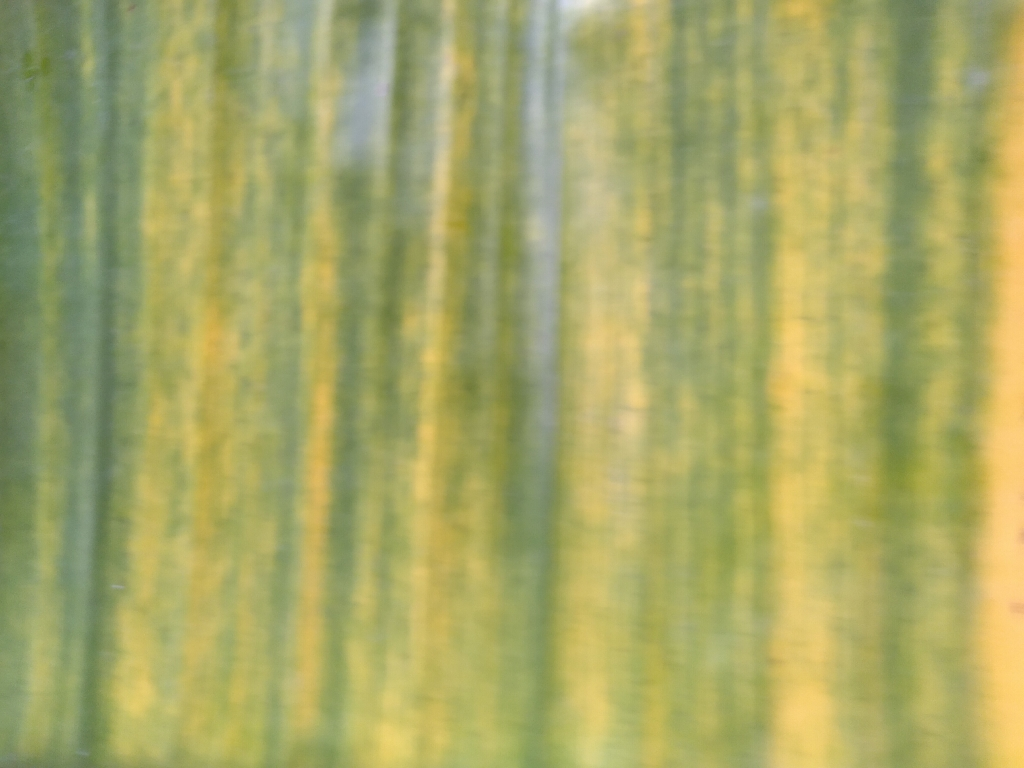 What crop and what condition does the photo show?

banana, fusarium wilt race 1
